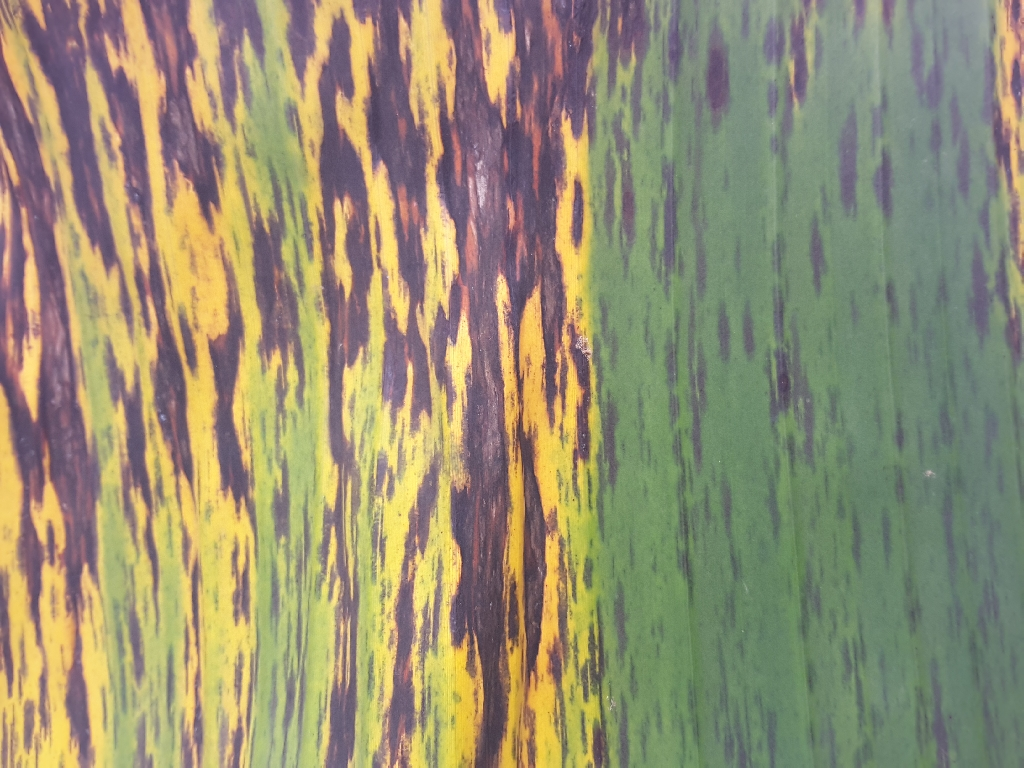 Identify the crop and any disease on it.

banana, black sigatoka
